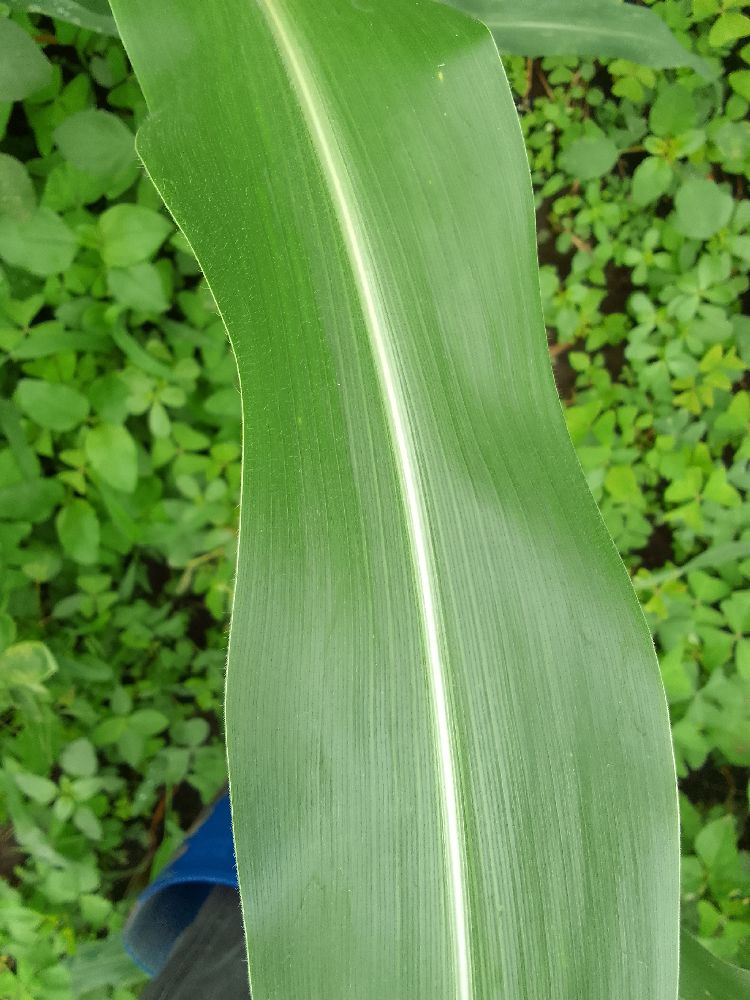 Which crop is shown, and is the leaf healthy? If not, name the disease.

maize, healthy
